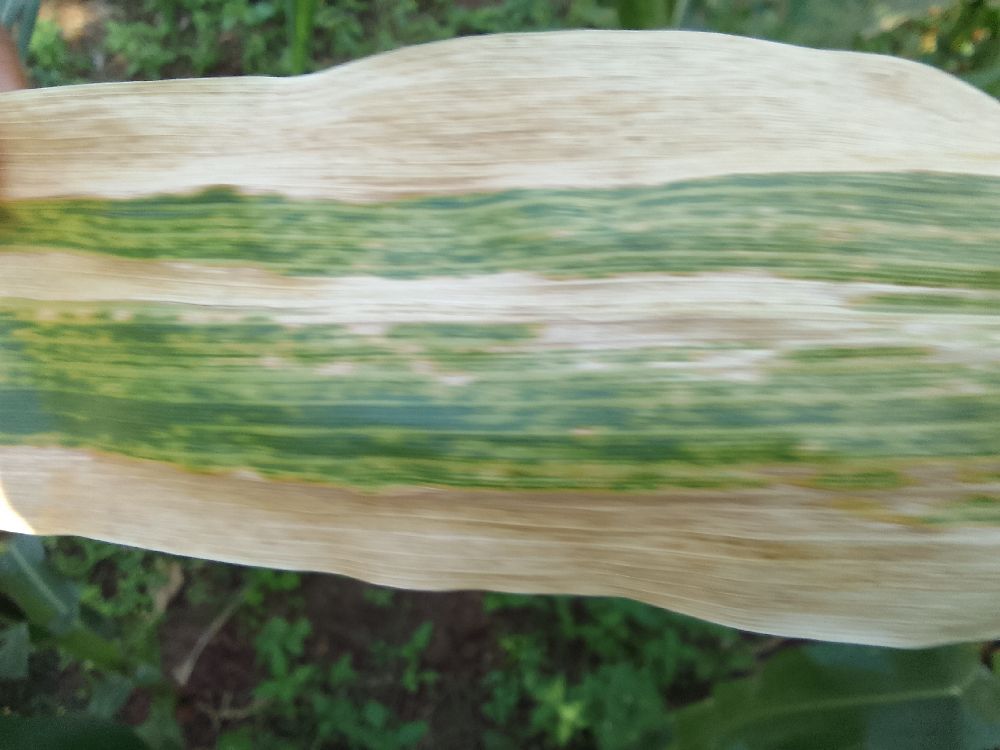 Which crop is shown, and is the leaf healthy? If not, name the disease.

maize, maize lethal necrosis
